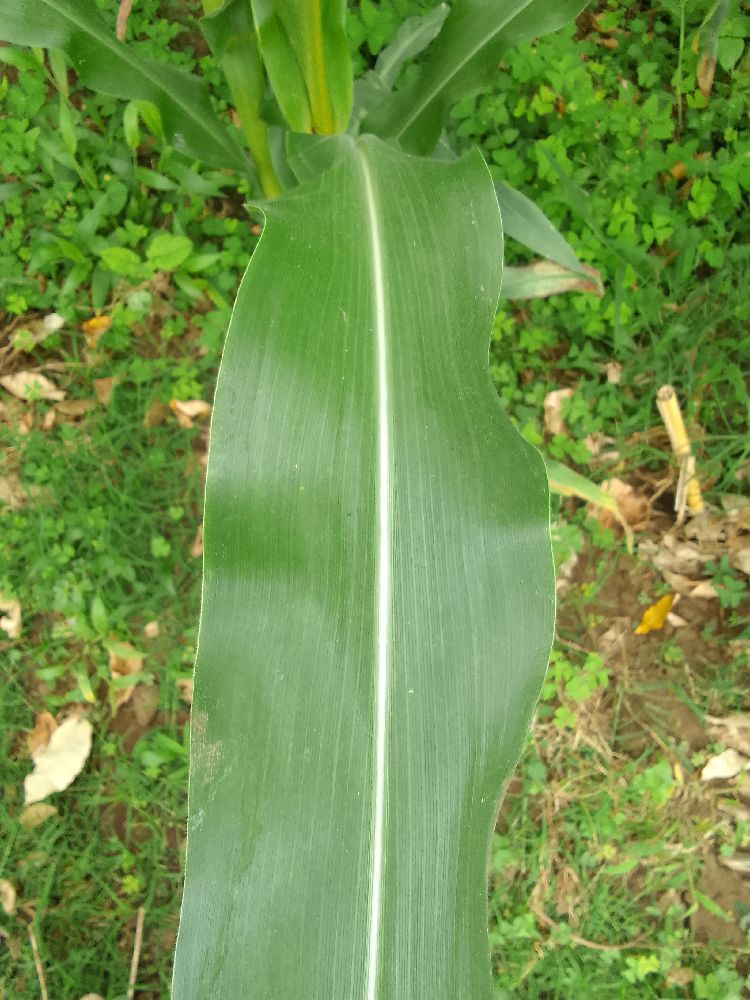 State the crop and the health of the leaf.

maize, healthy
